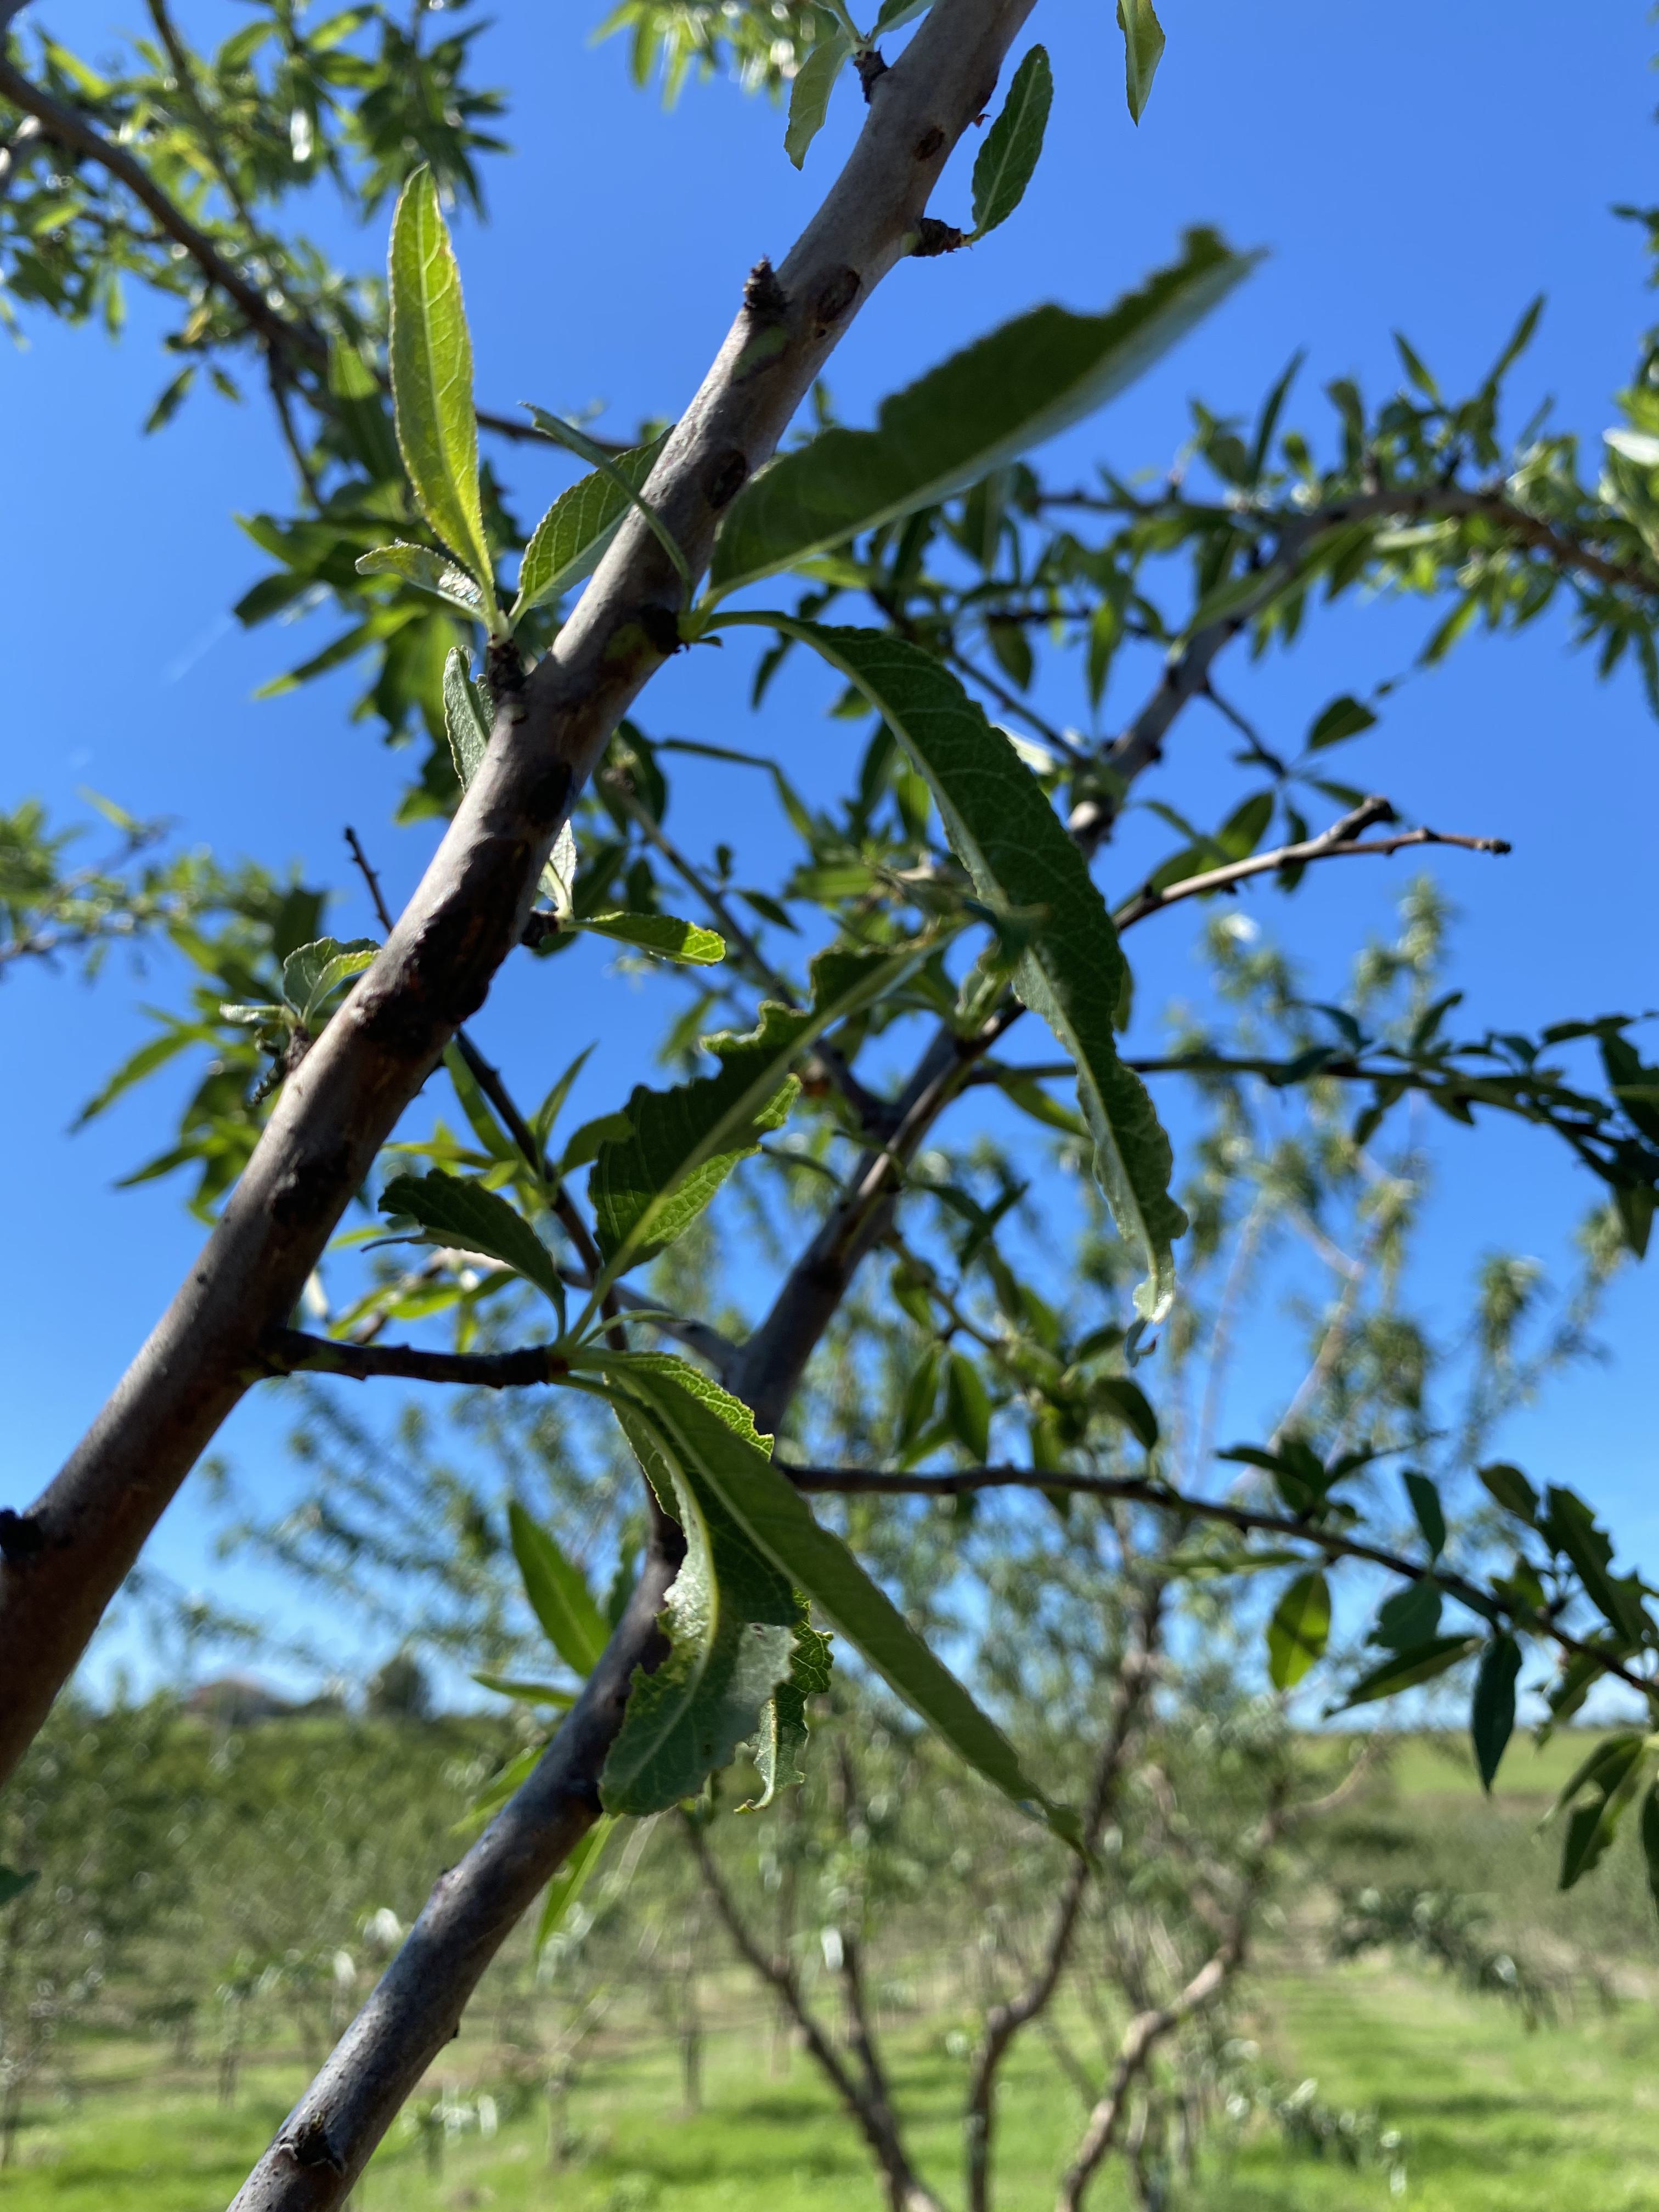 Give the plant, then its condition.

almond, healthy
